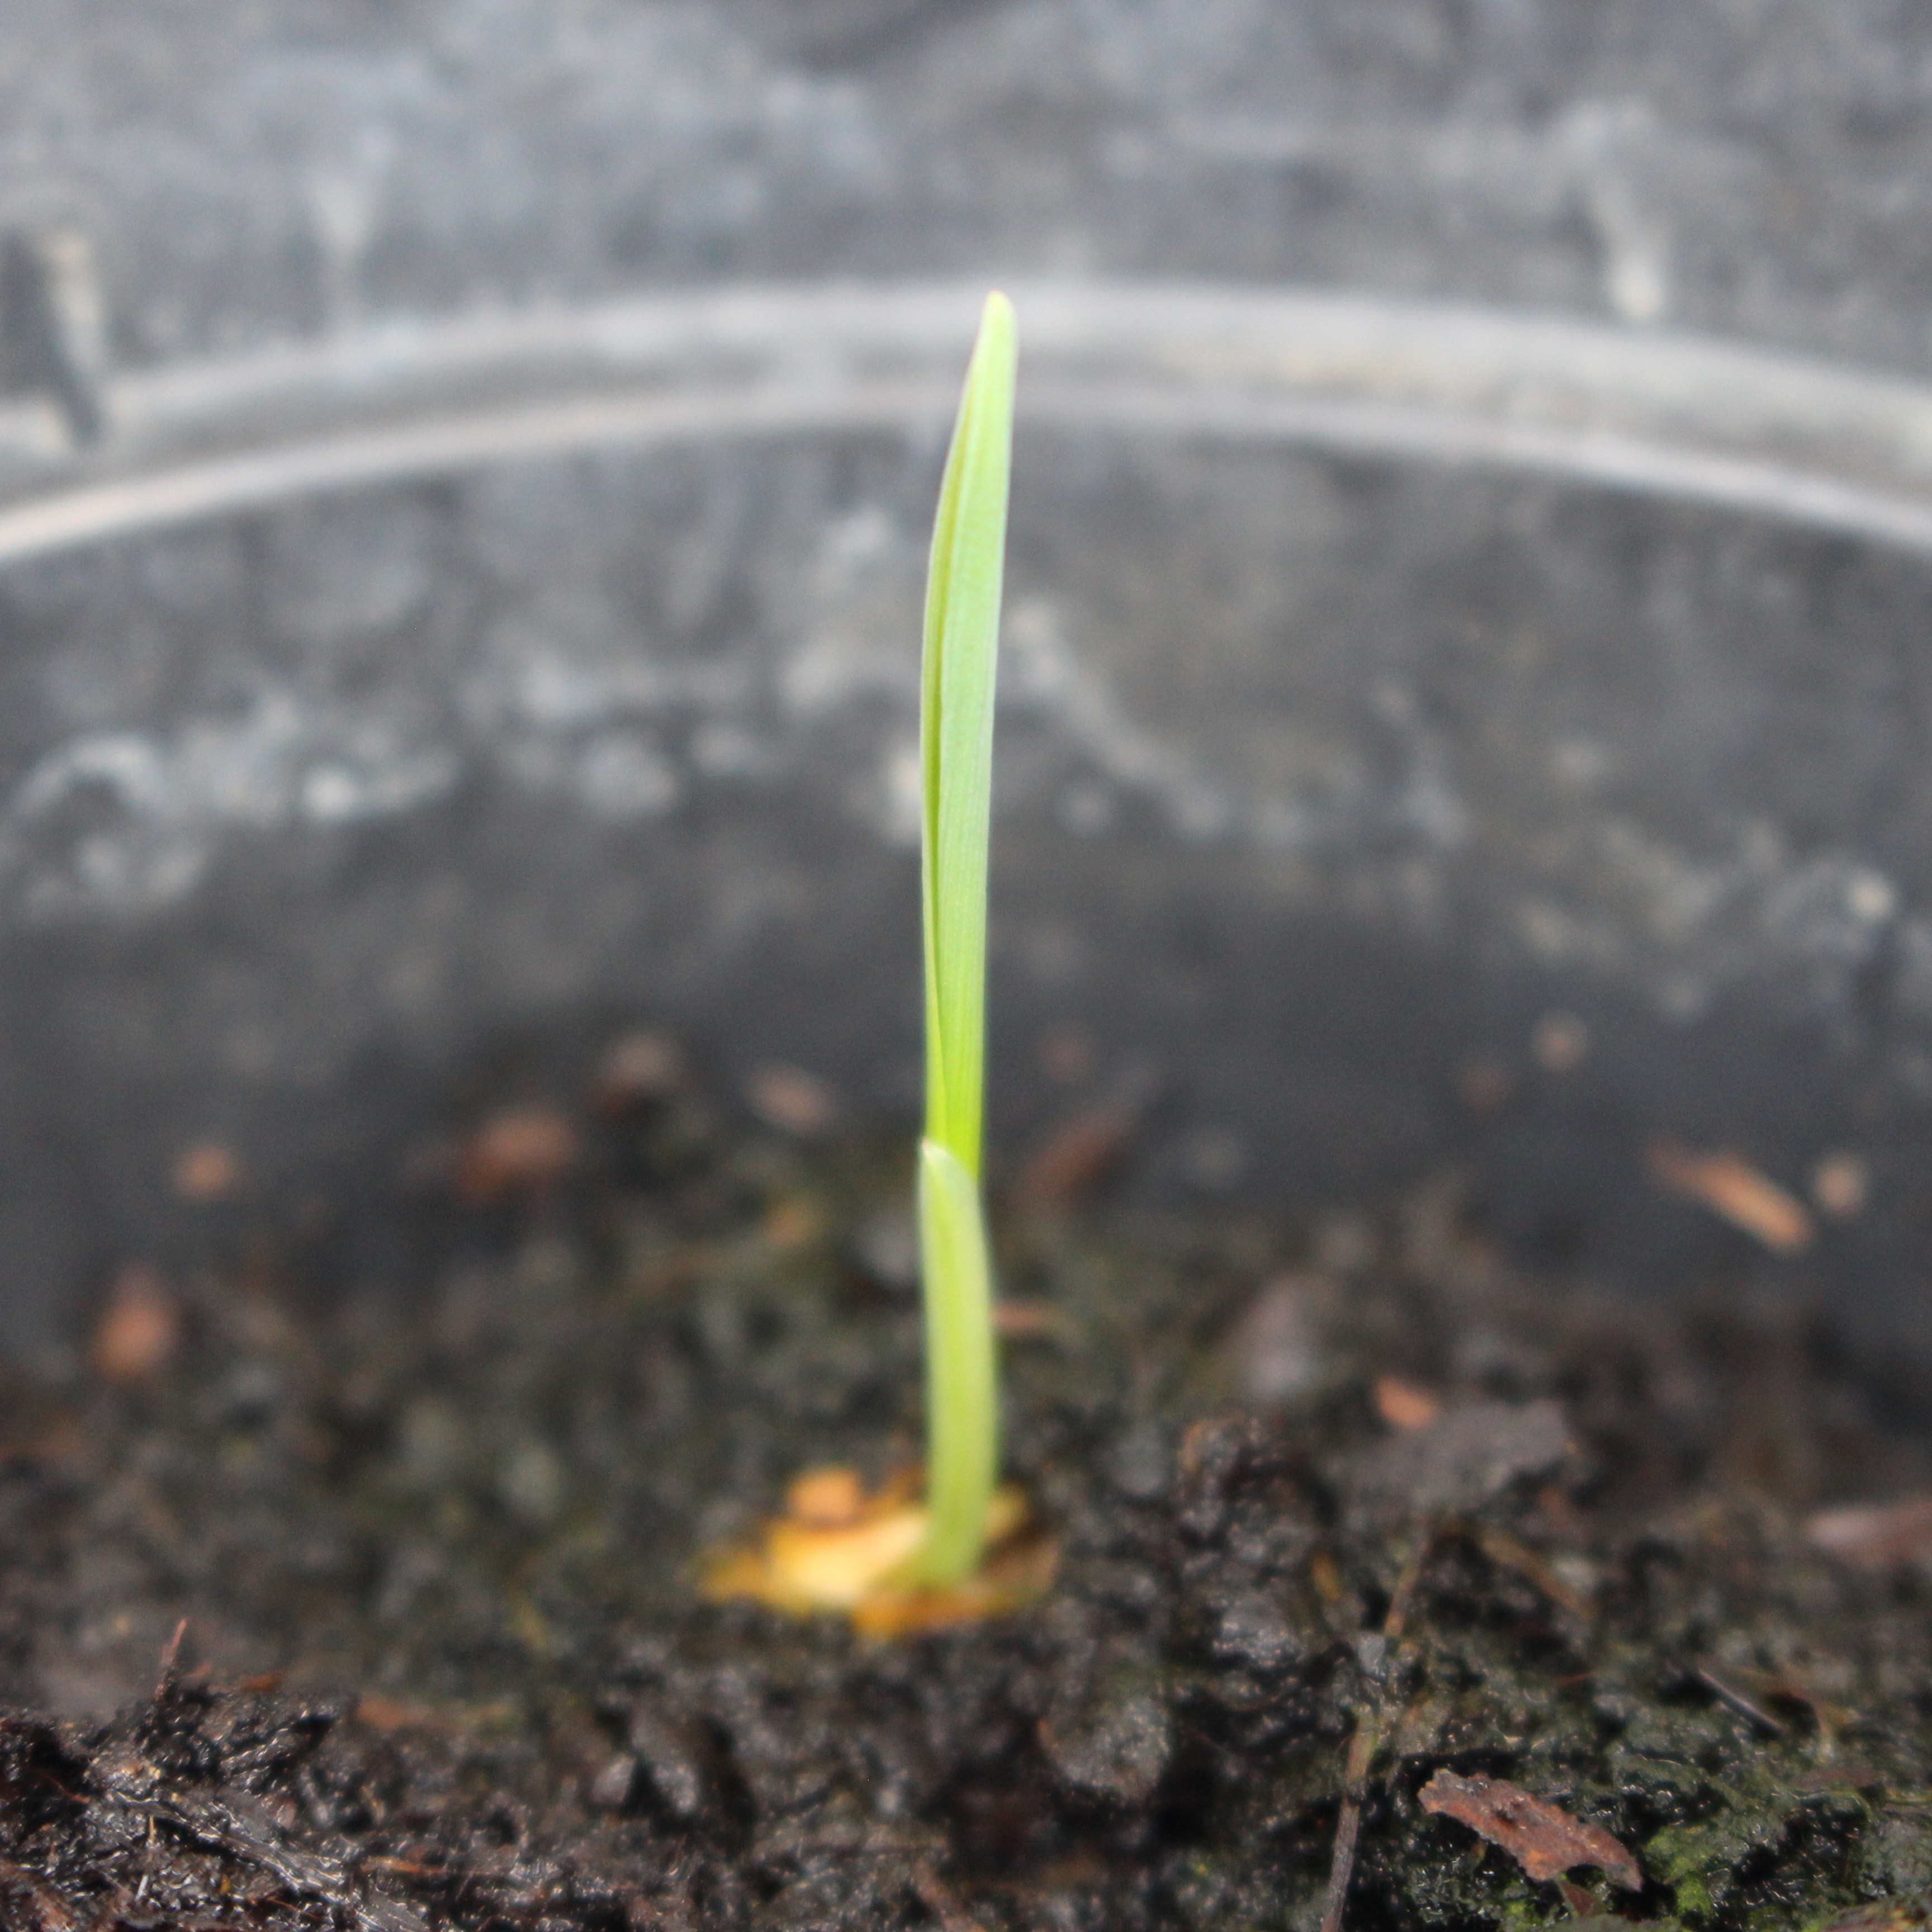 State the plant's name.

Avena sterilis
